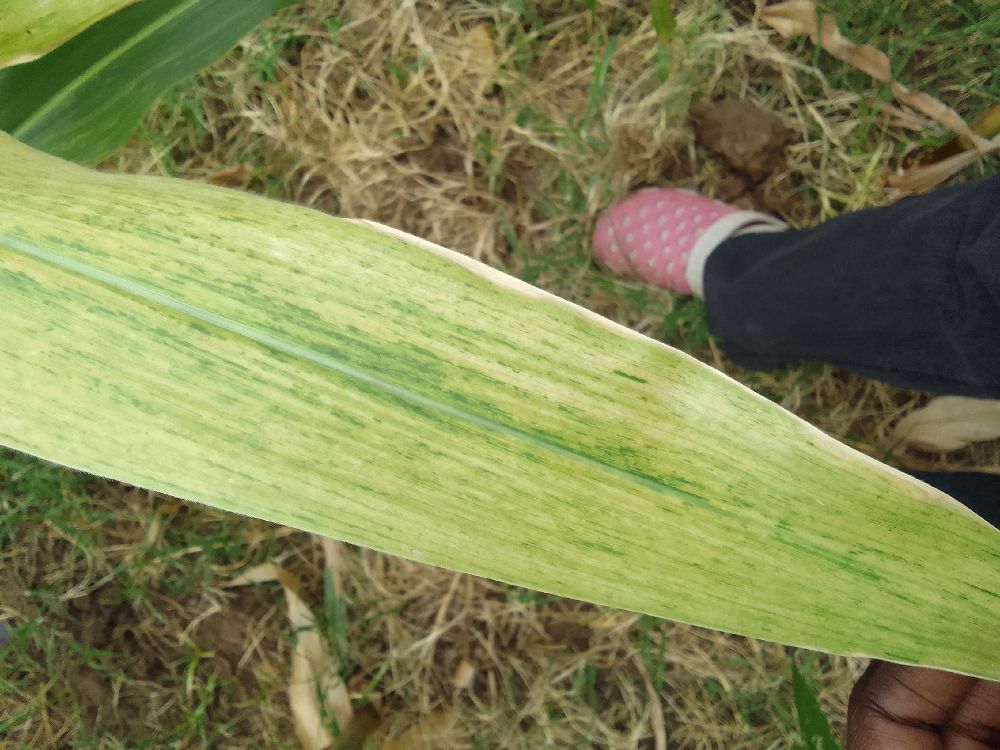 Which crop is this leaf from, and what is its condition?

maize, maize lethal necrosis
